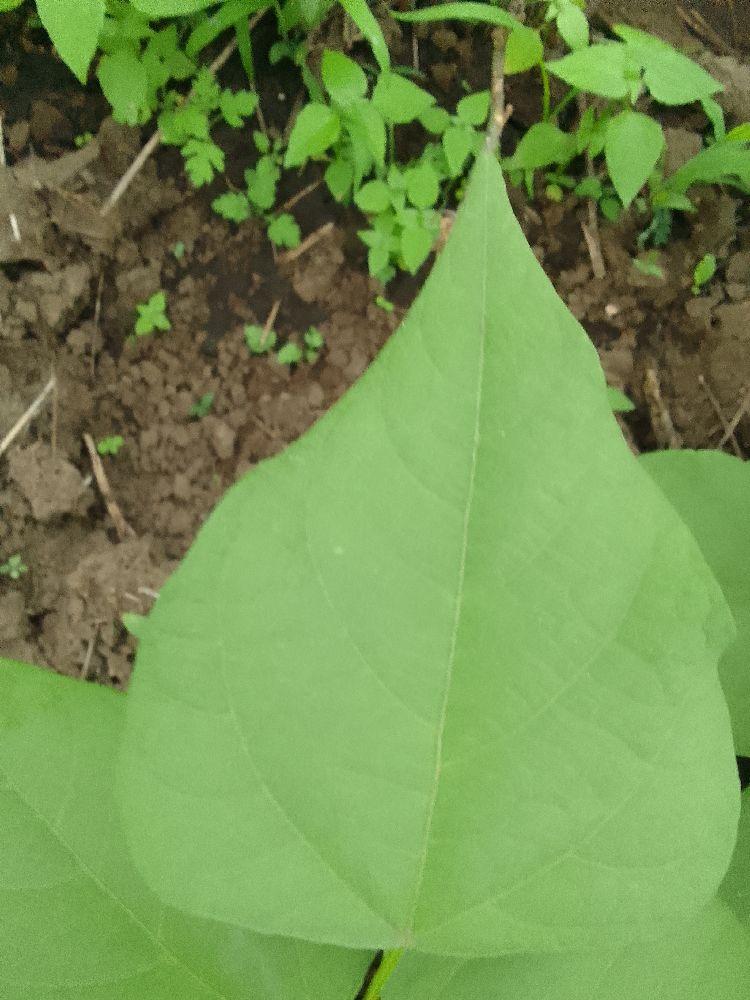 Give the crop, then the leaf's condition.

common bean, healthy
